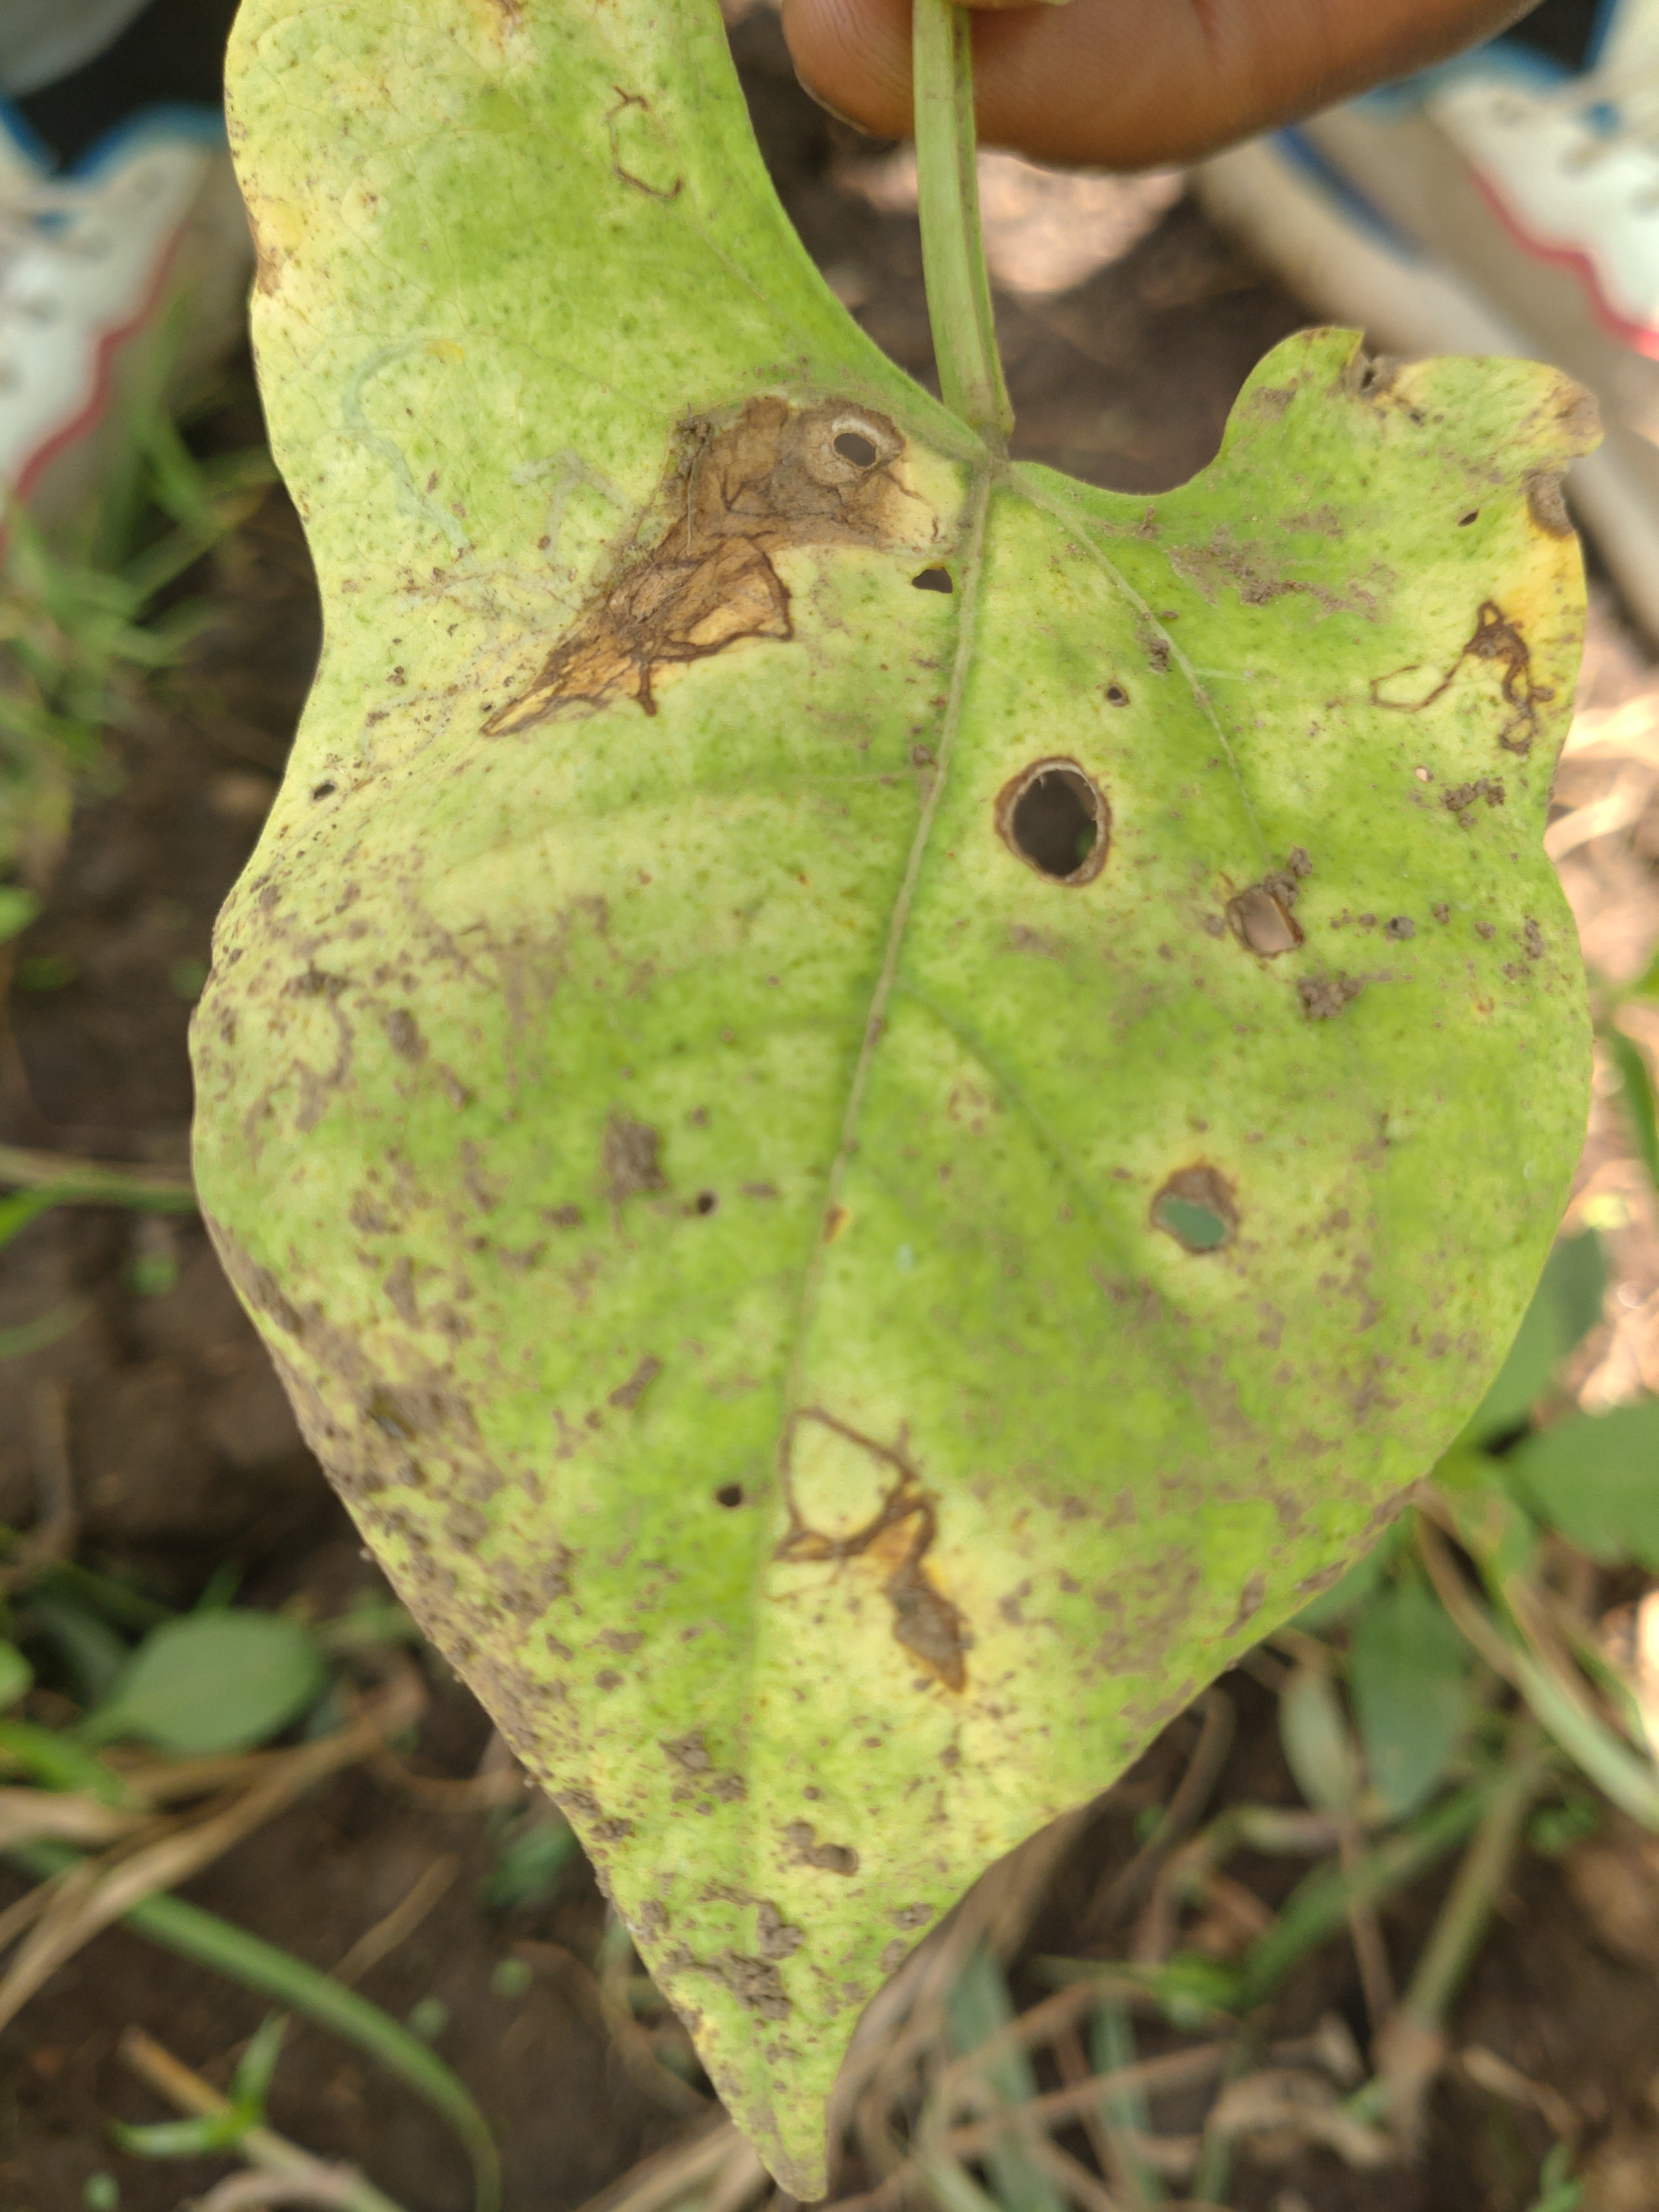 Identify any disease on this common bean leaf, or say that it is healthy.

anthracnose
